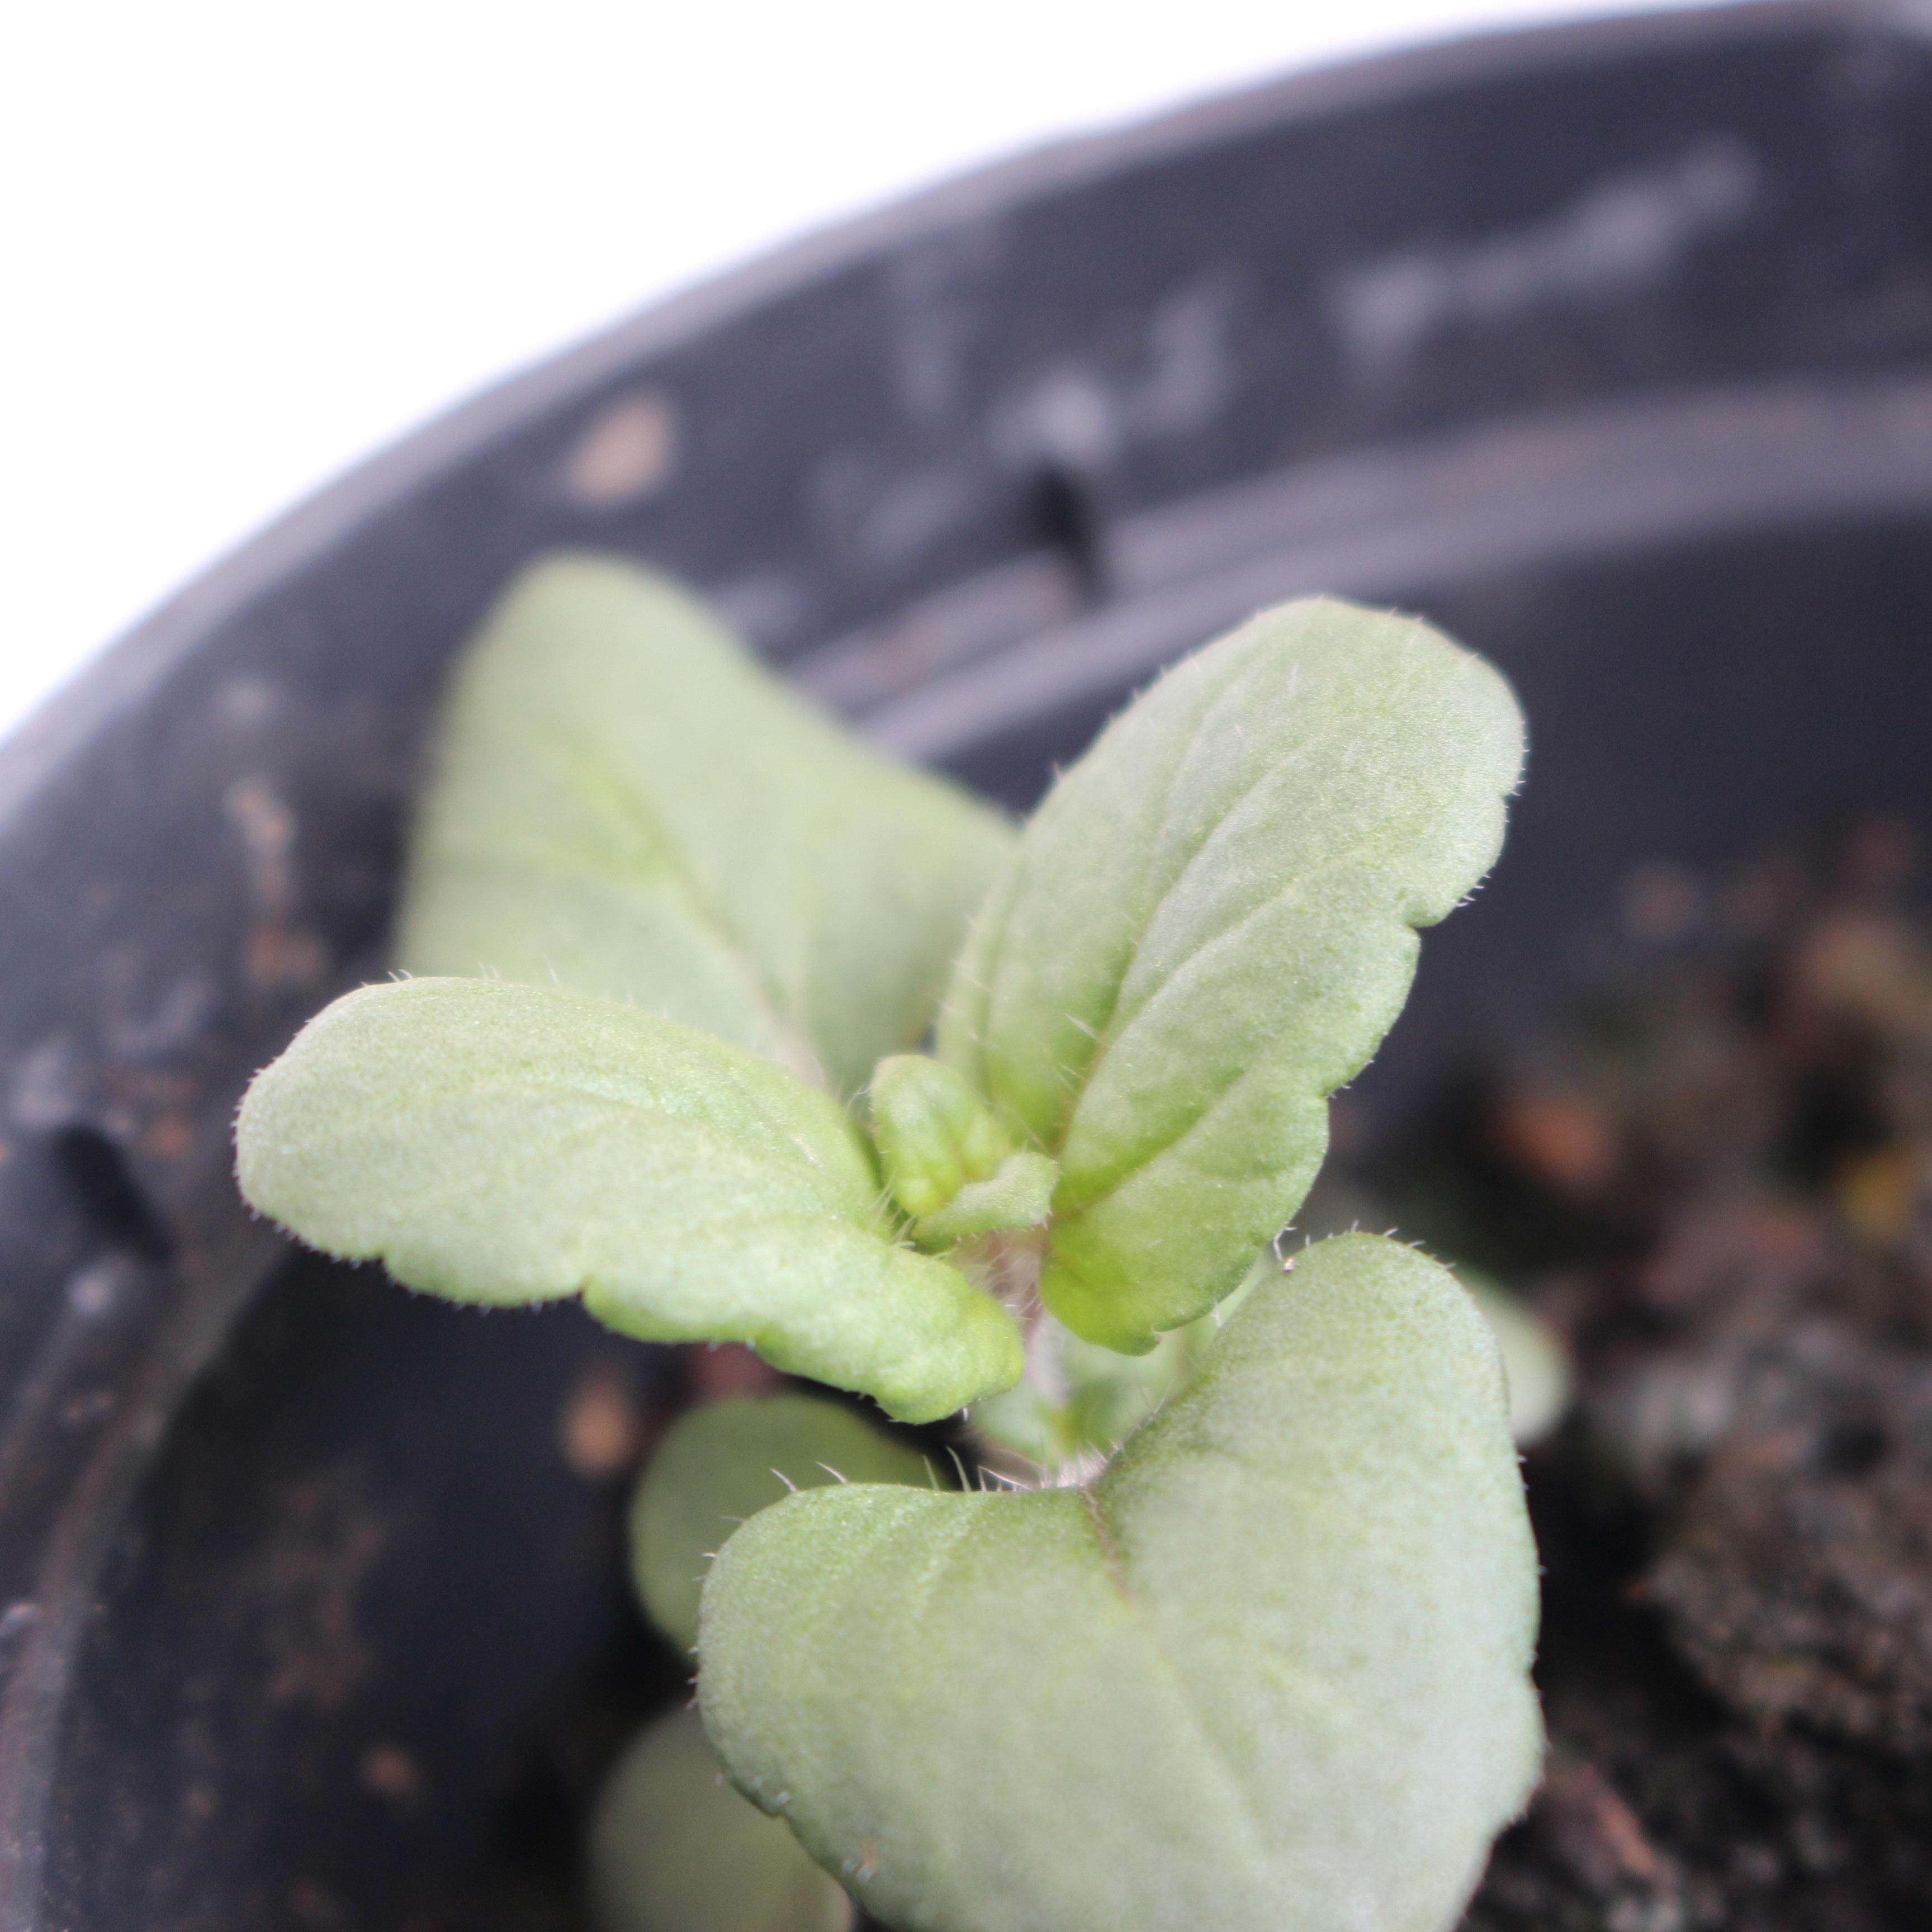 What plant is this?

Veronica persica
